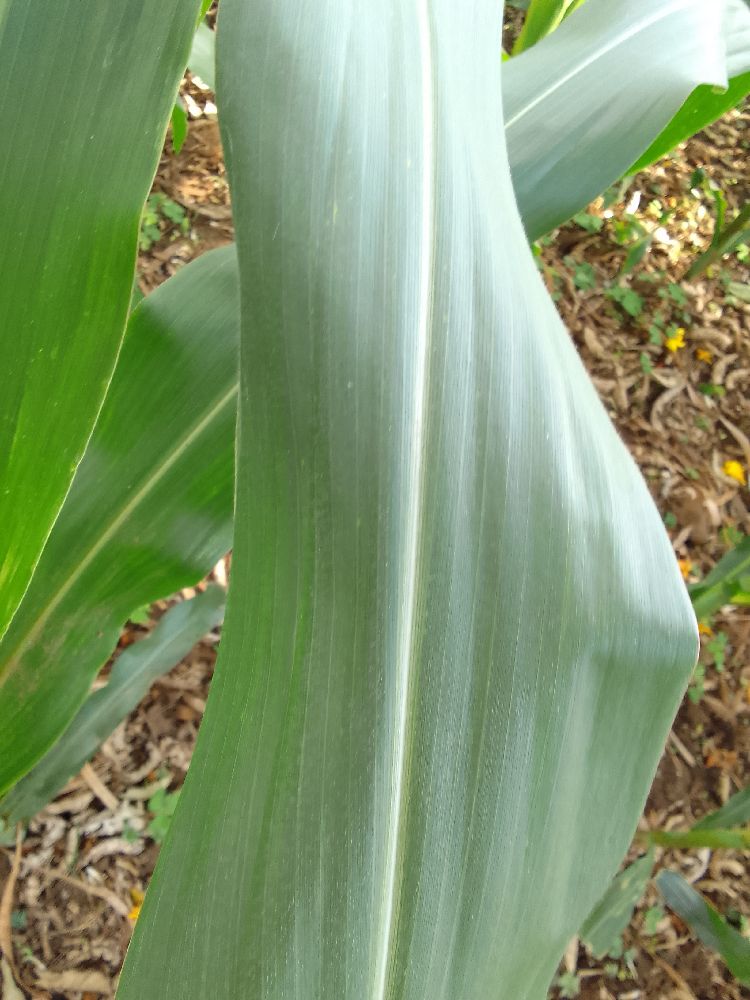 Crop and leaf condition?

maize, healthy
